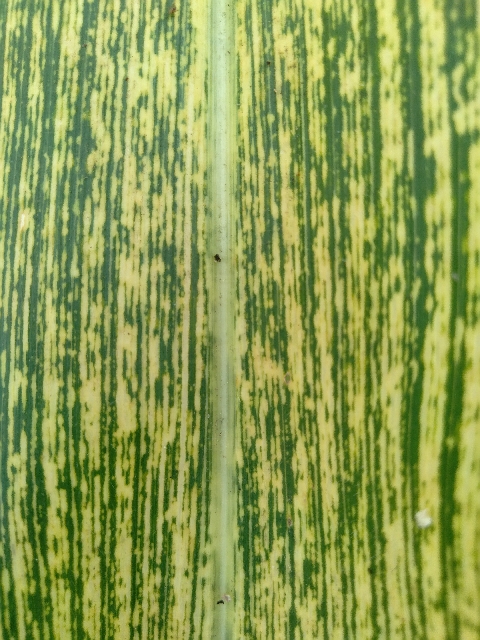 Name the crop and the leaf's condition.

maize, maize streak virus
